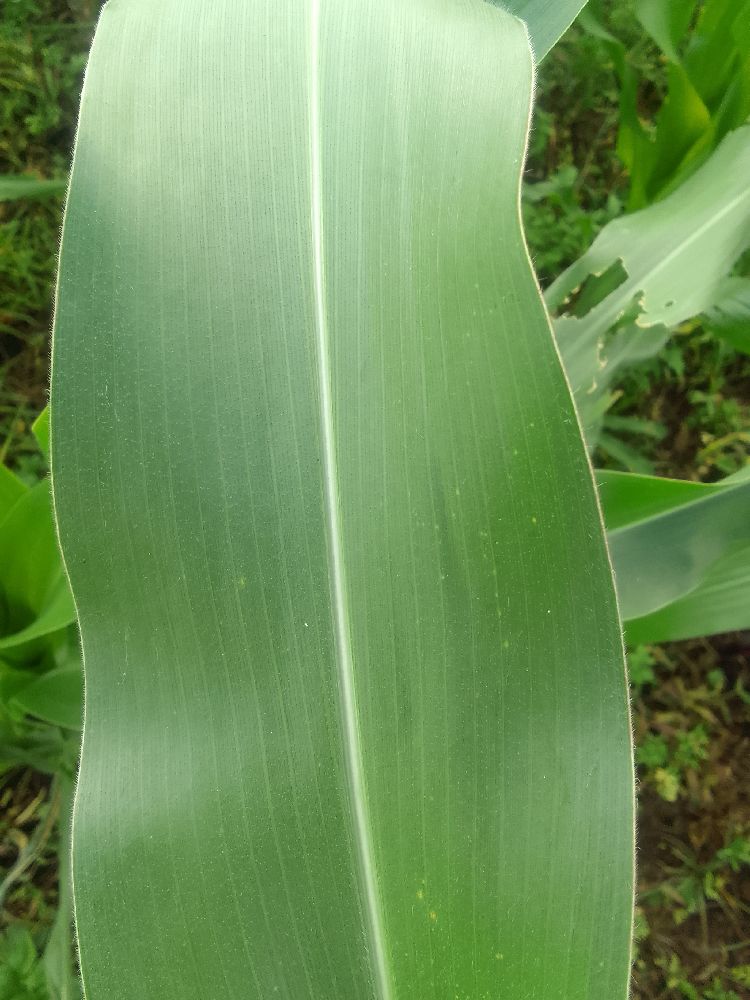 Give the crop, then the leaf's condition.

maize, healthy
